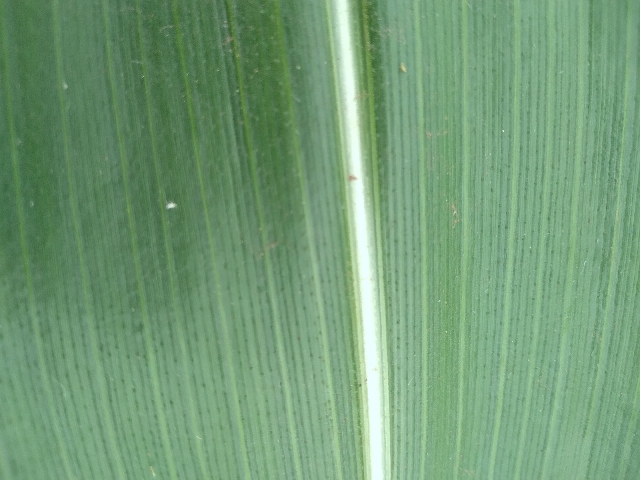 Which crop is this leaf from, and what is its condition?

maize, healthy
